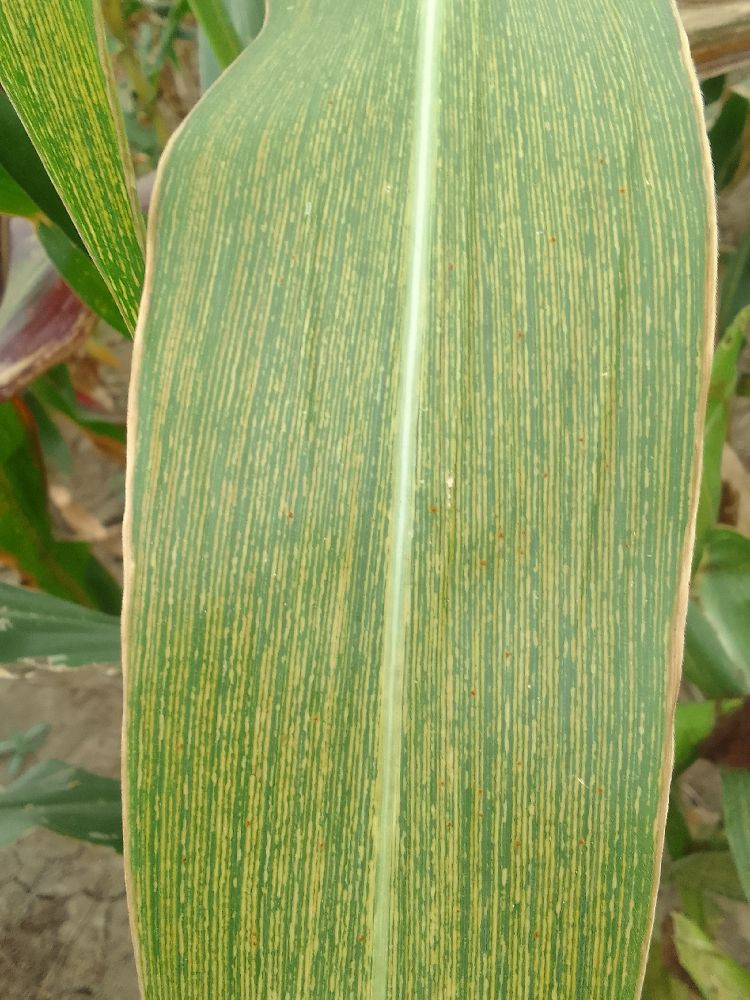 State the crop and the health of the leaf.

maize, maize streak virus
